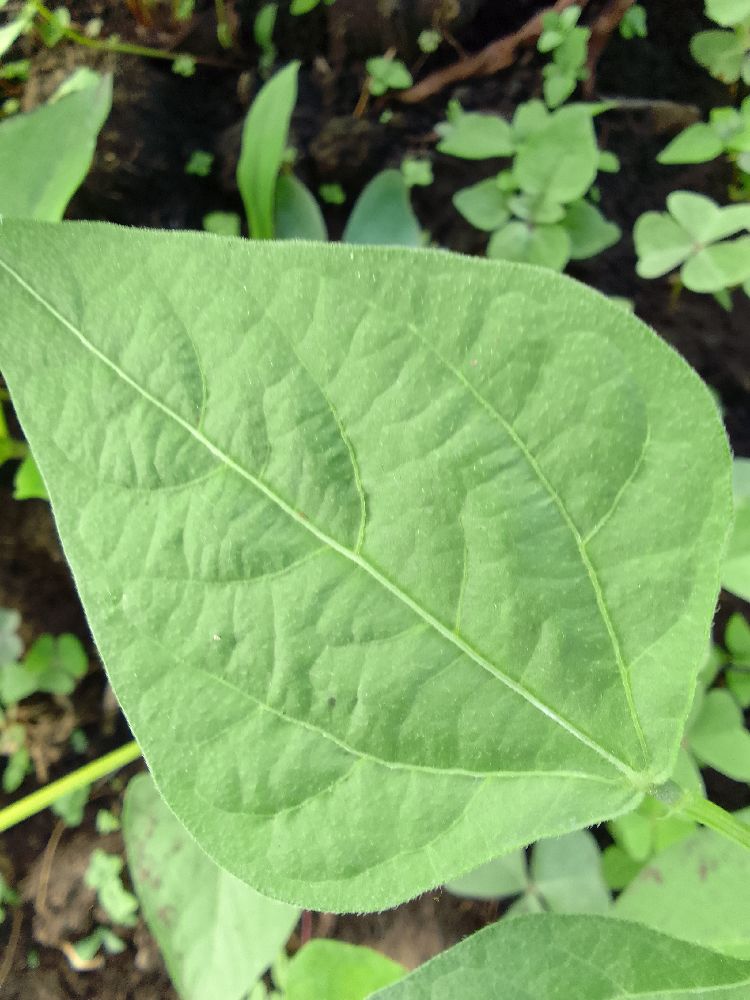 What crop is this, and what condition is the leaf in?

common bean, healthy
